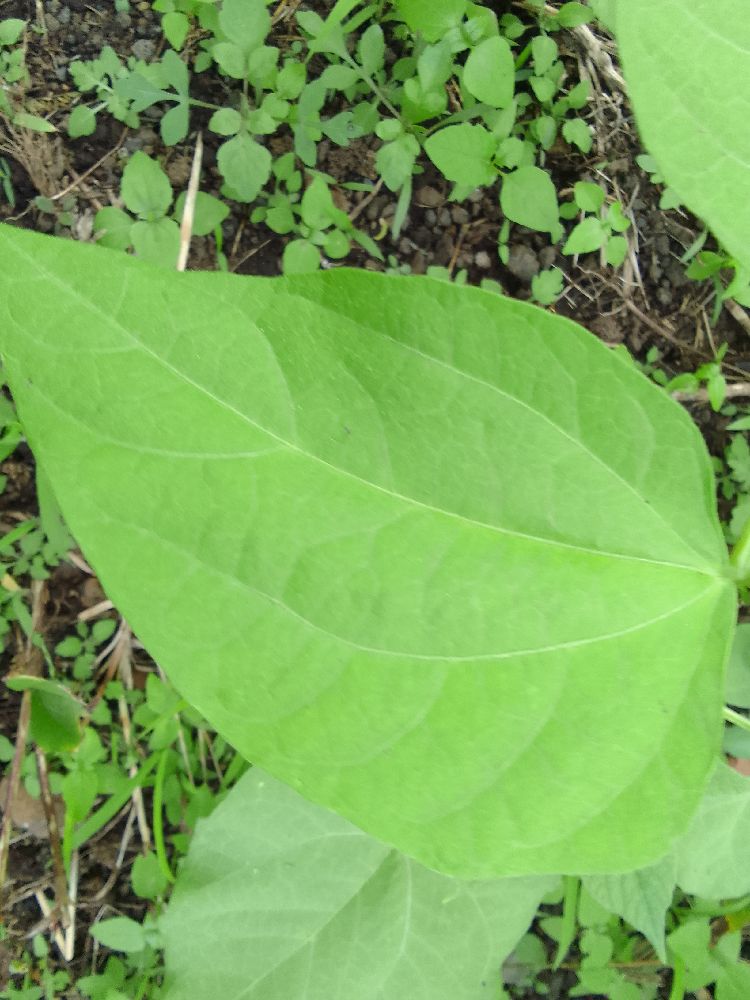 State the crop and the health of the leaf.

common bean, healthy
